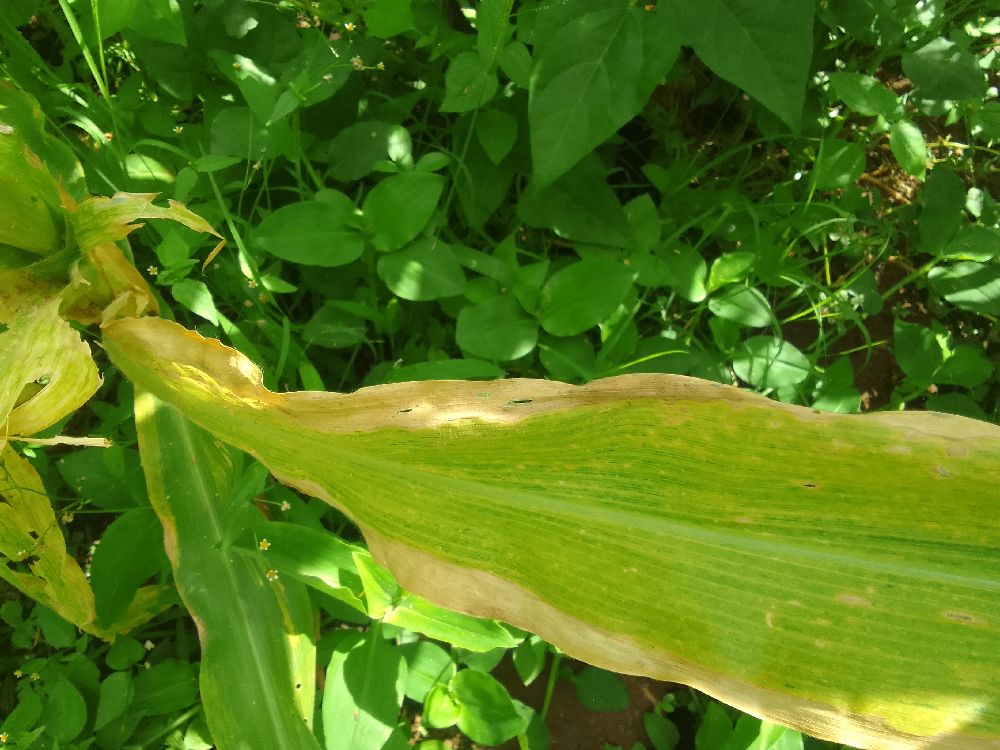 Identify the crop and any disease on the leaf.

maize, maize lethal necrosis
